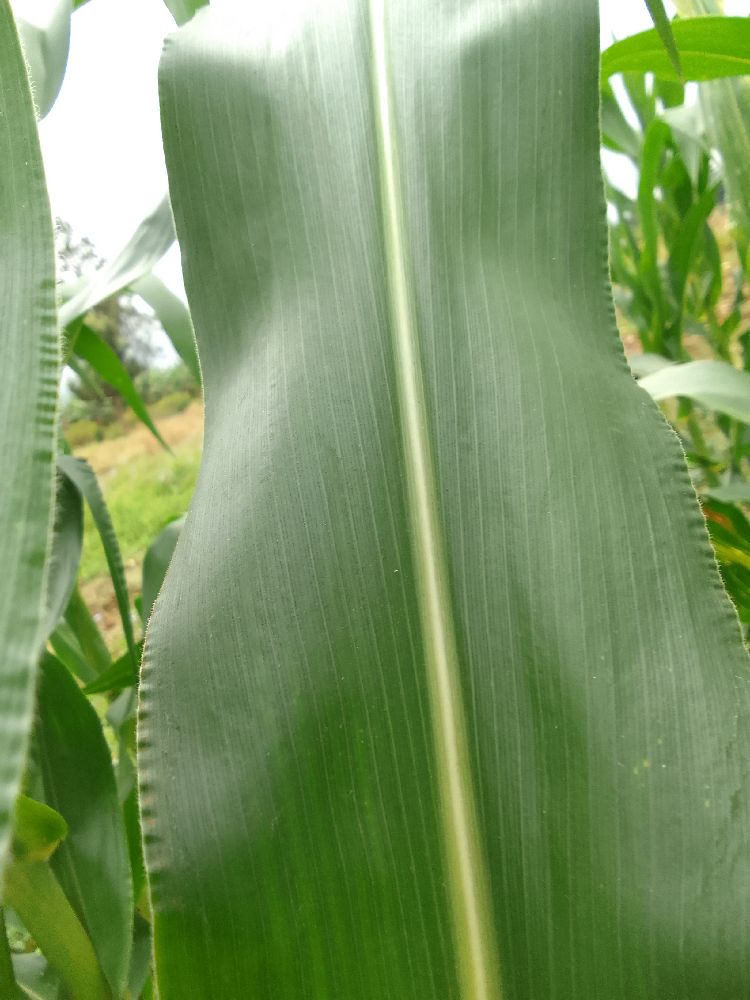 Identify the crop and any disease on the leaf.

maize, healthy
